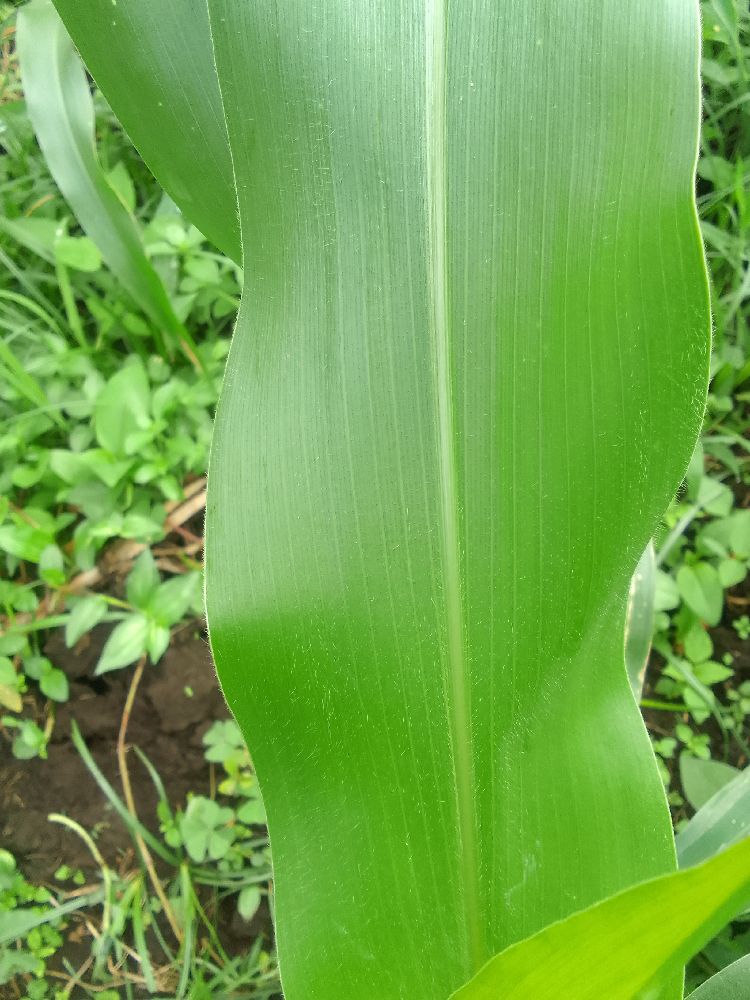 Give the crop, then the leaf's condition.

maize, healthy
